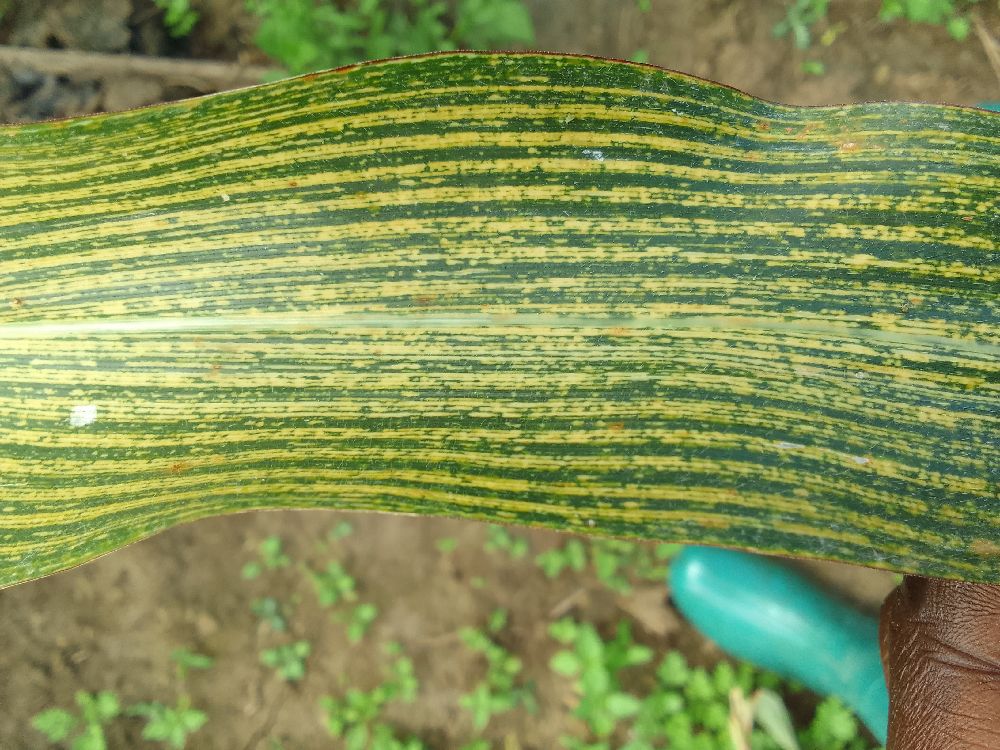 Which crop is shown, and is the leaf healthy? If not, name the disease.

maize, maize streak virus
